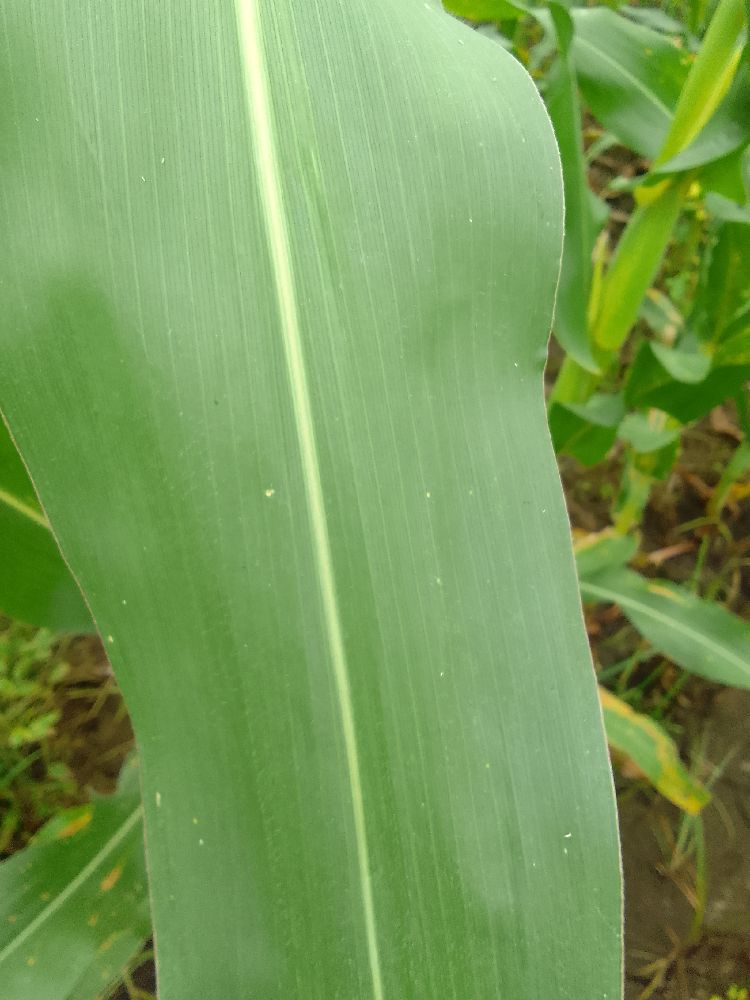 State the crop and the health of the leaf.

maize, healthy
